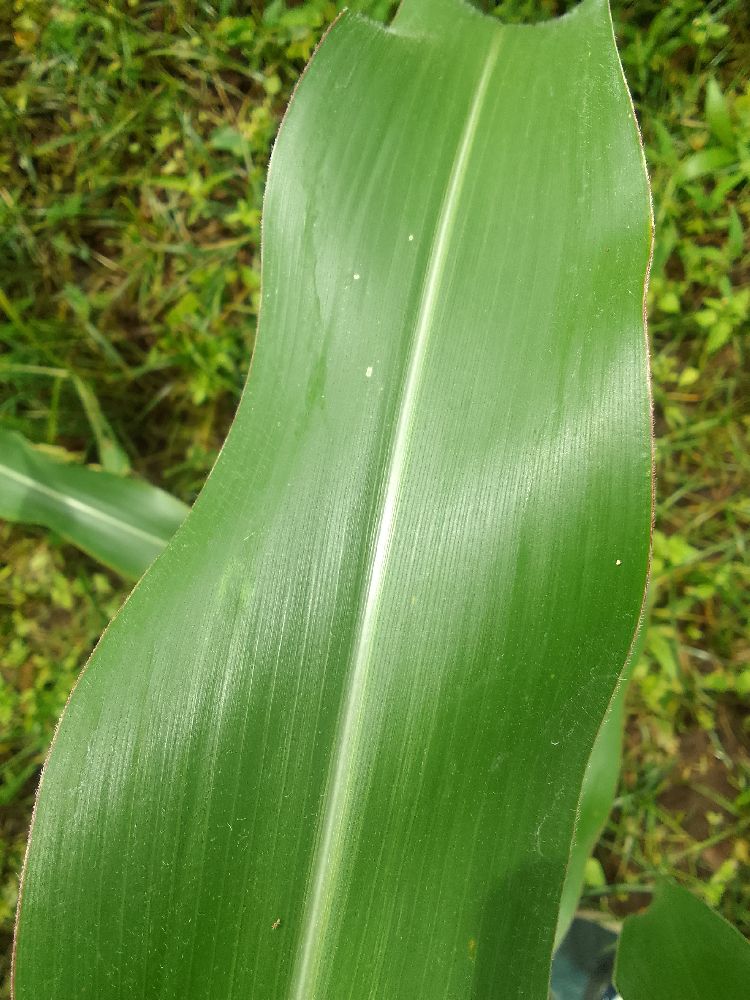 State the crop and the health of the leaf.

maize, healthy
